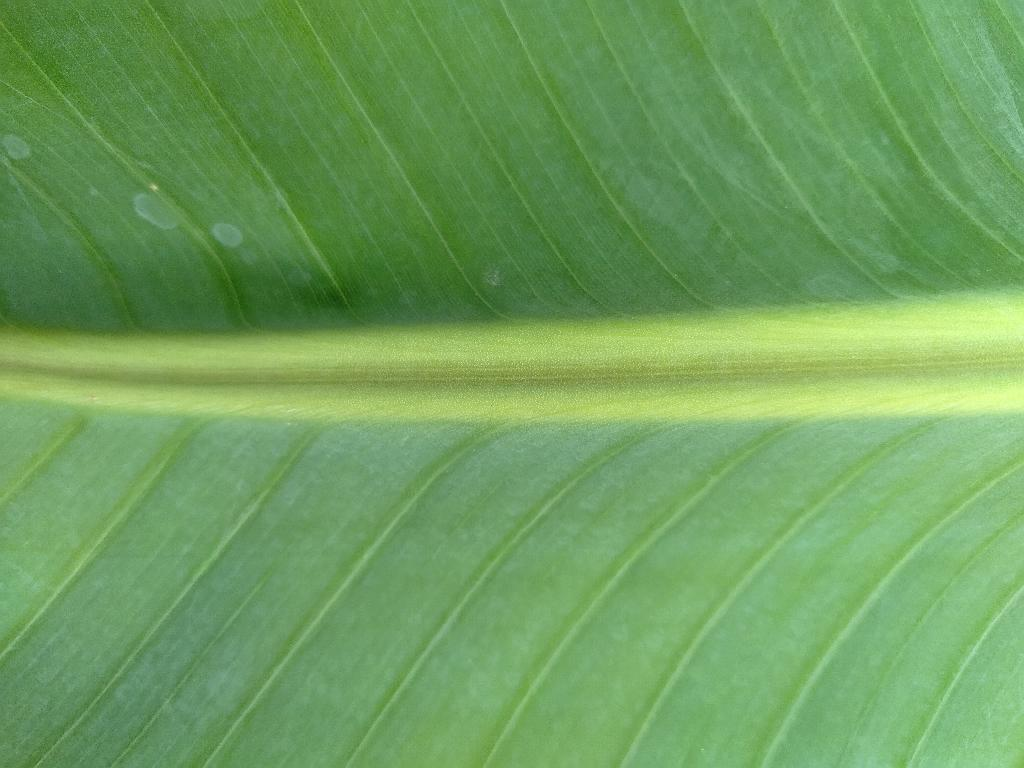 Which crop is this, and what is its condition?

banana, healthy
